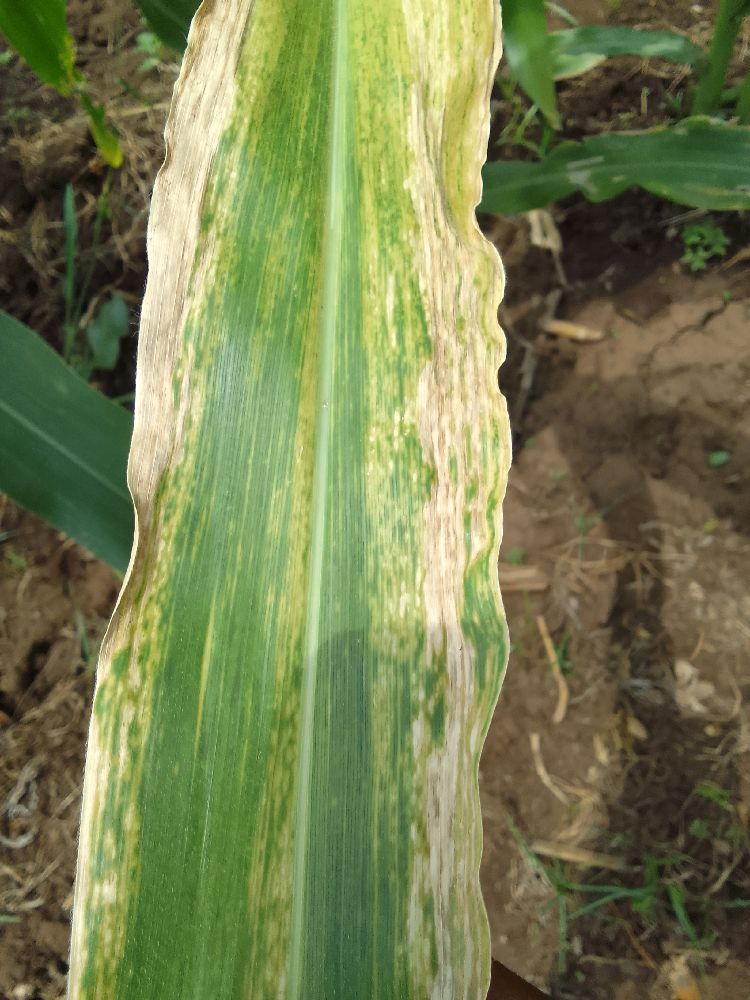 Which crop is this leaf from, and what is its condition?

maize, maize lethal necrosis
